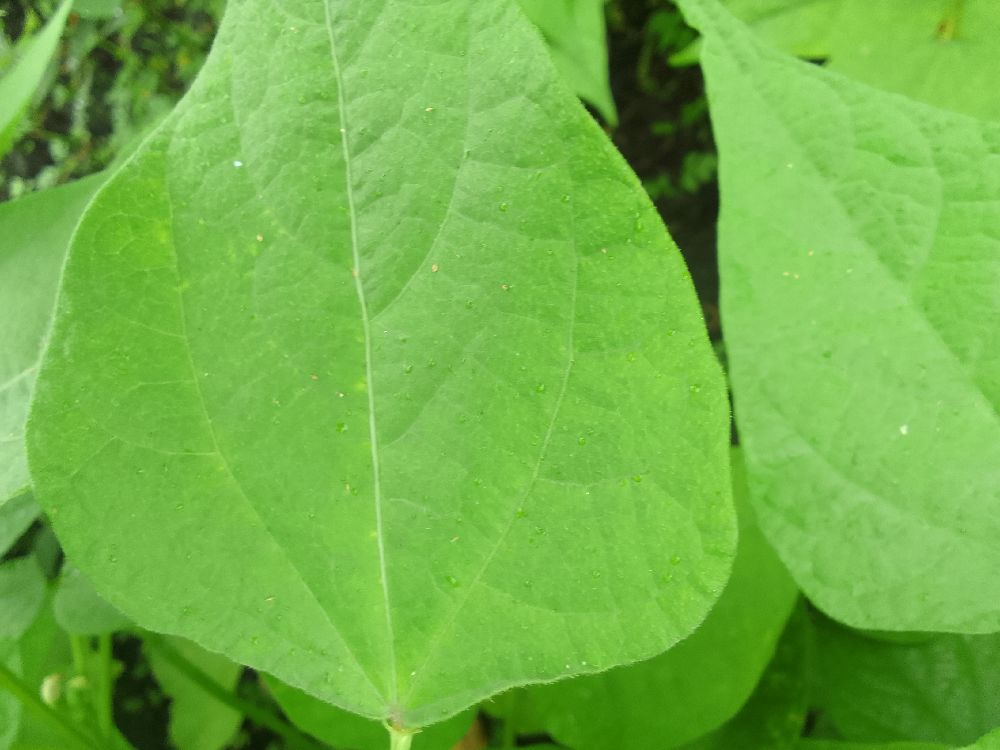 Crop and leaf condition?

common bean, healthy
